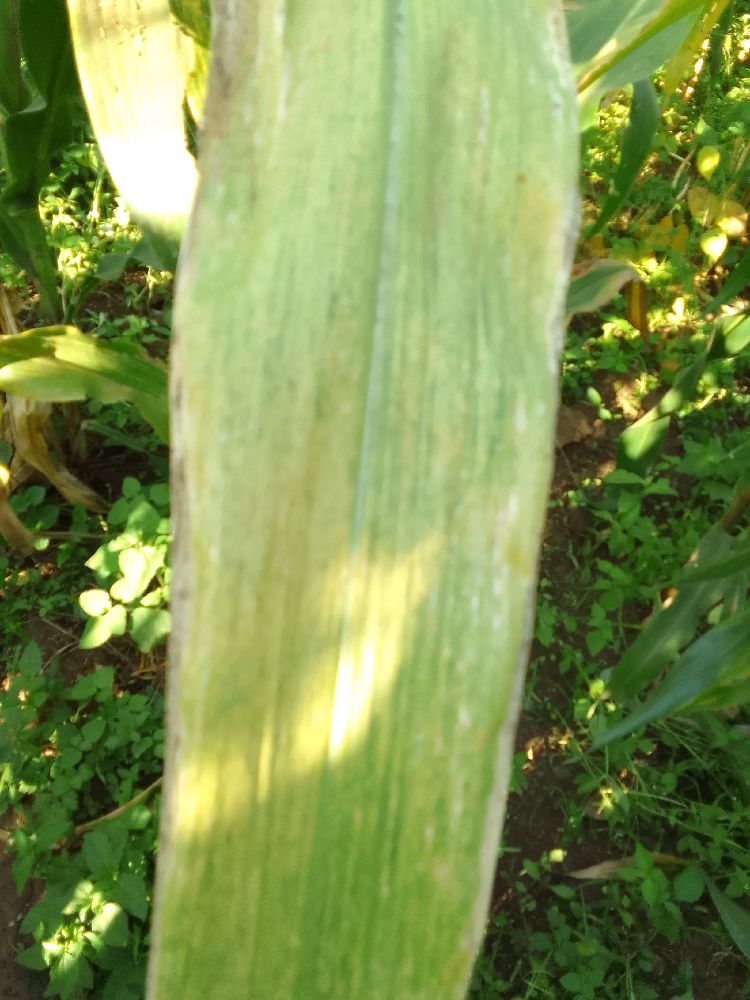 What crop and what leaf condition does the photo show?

maize, maize lethal necrosis
